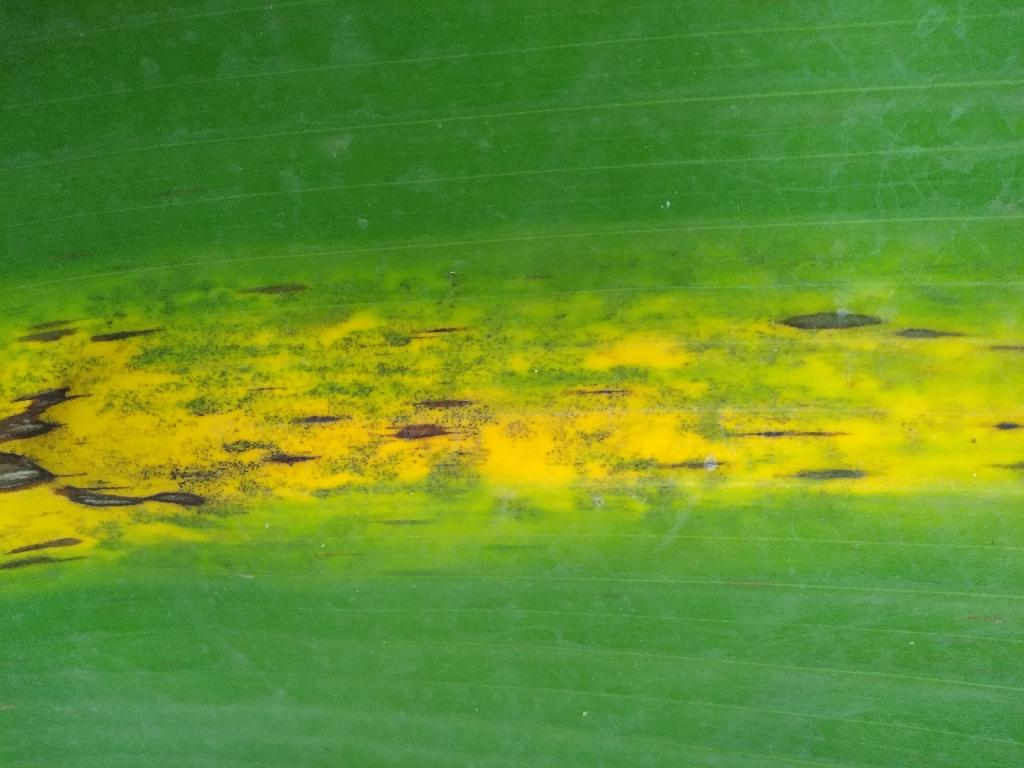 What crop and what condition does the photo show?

banana, black sigatoka
